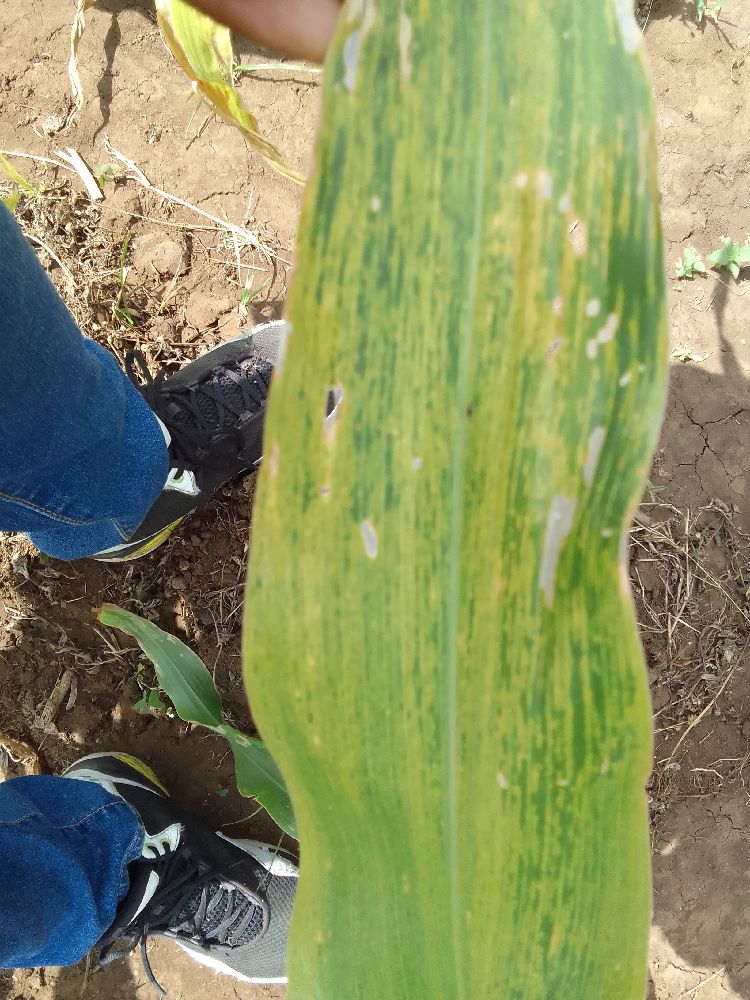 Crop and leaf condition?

maize, maize lethal necrosis
